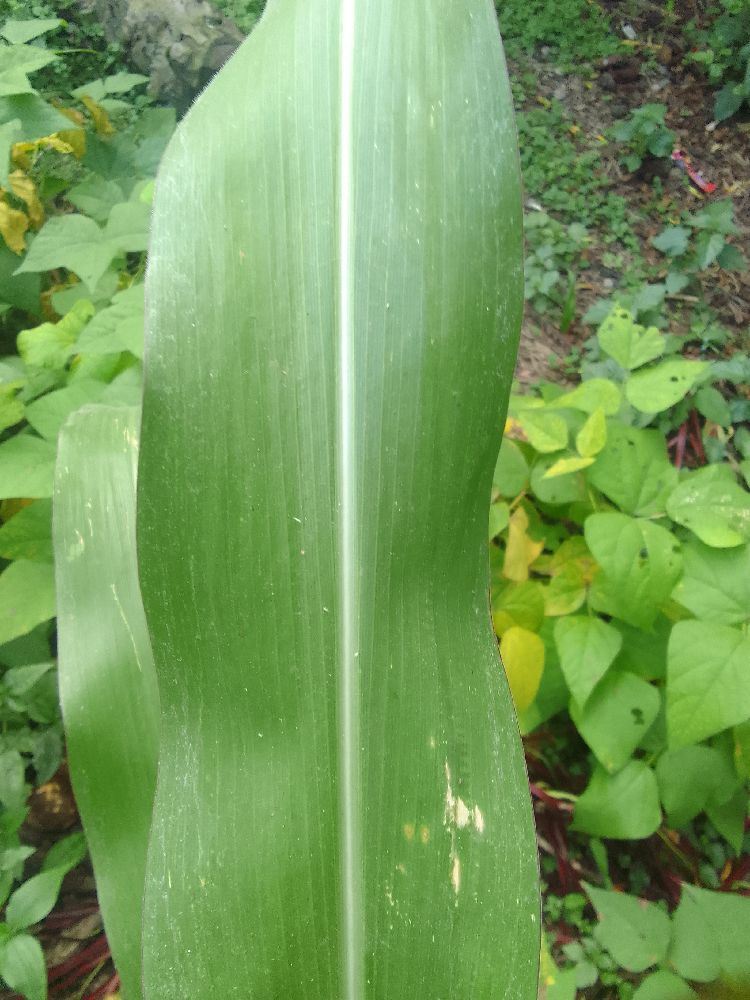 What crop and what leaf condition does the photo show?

maize, healthy
